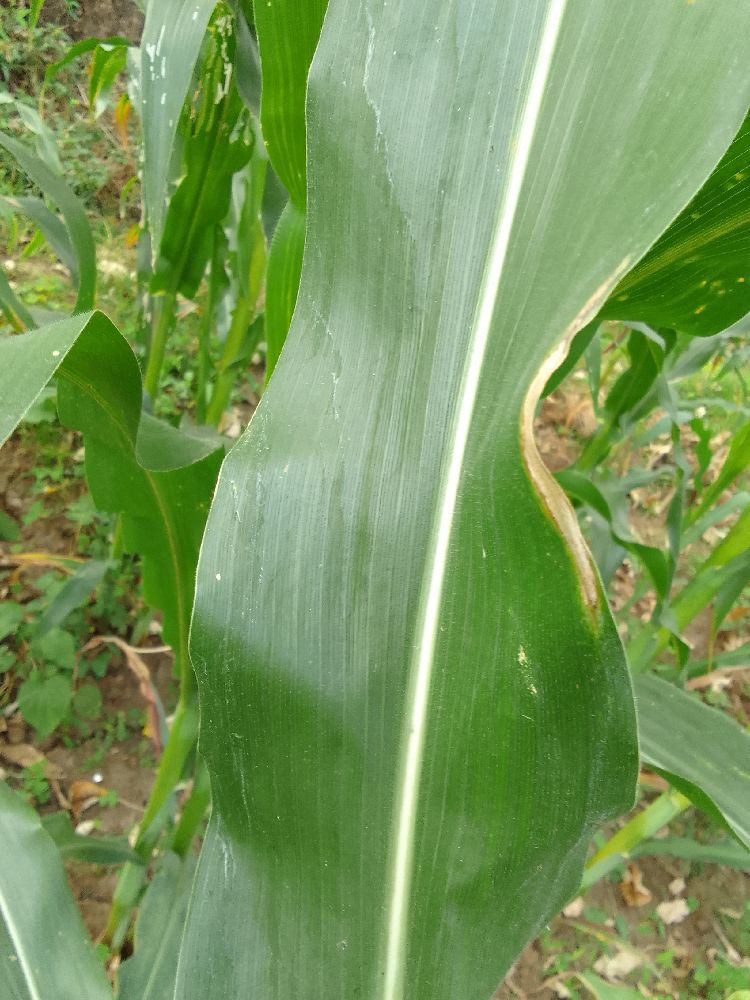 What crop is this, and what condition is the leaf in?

maize, healthy
